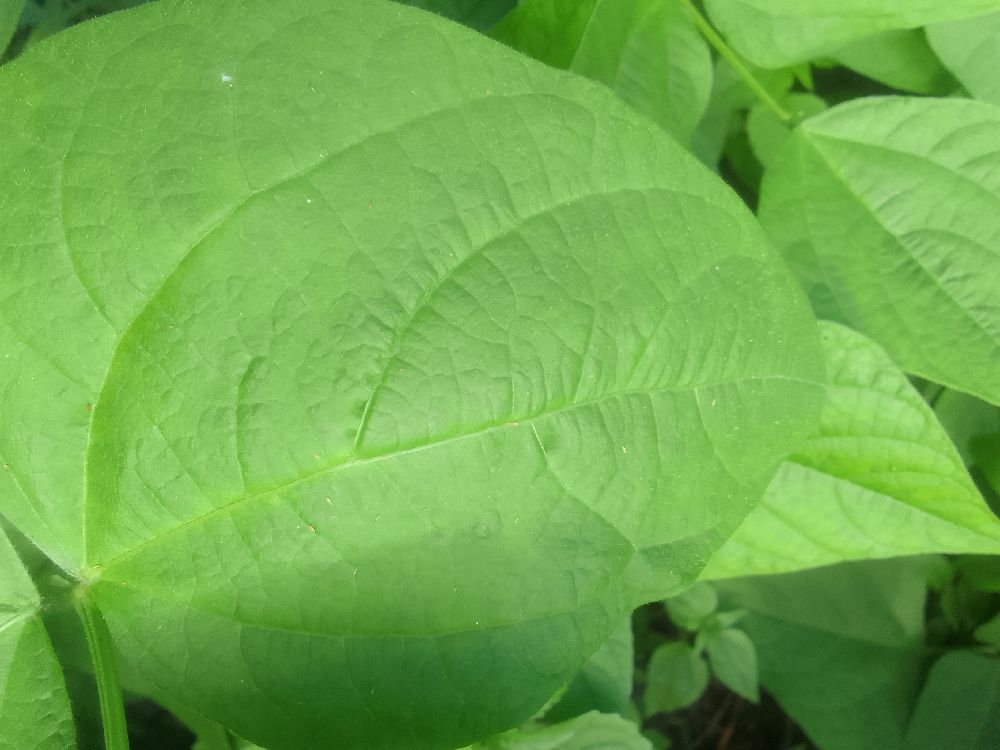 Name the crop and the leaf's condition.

common bean, healthy
